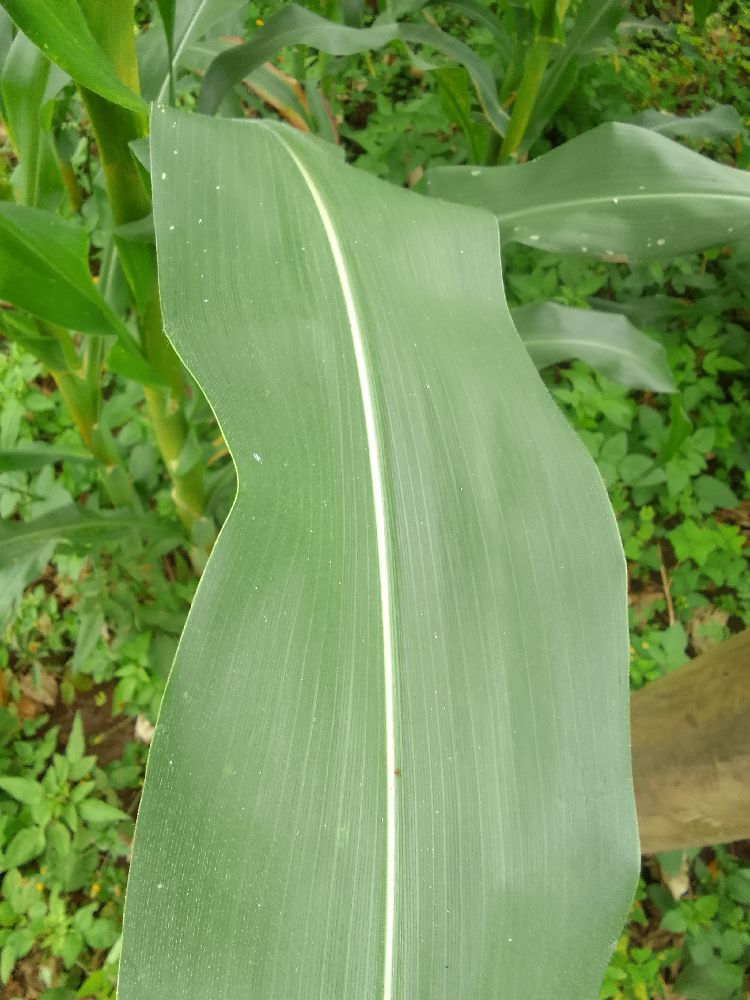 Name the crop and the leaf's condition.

maize, healthy
